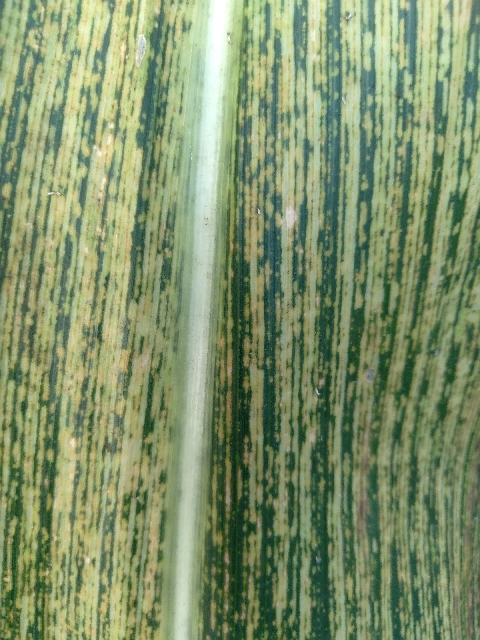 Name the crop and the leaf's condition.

maize, maize streak virus
